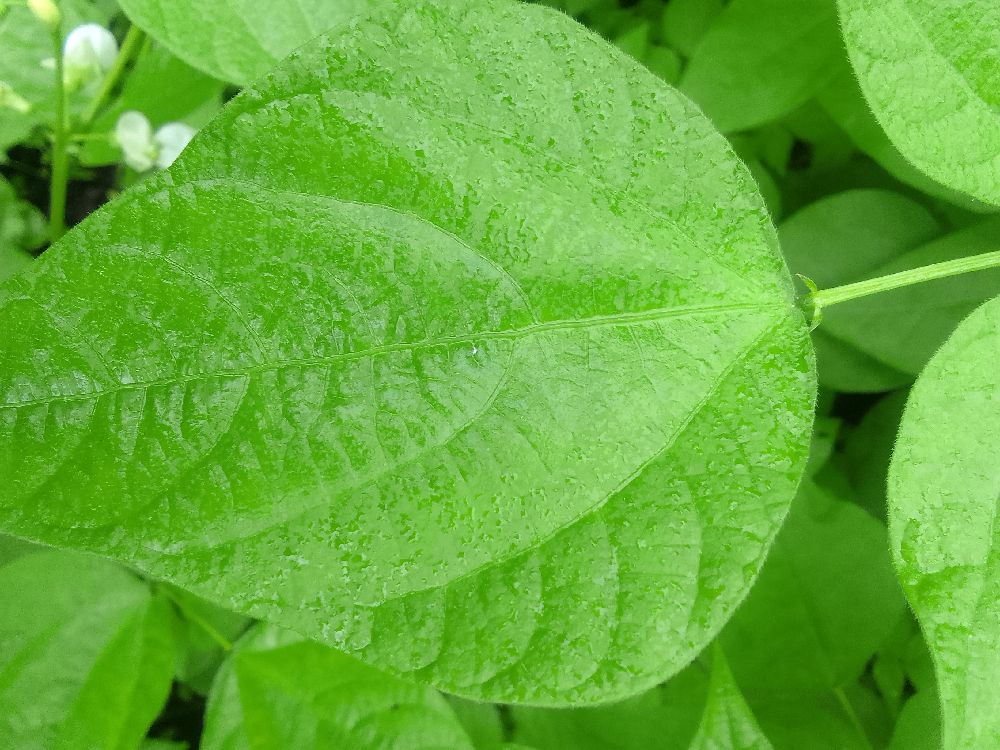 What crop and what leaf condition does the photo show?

common bean, healthy
